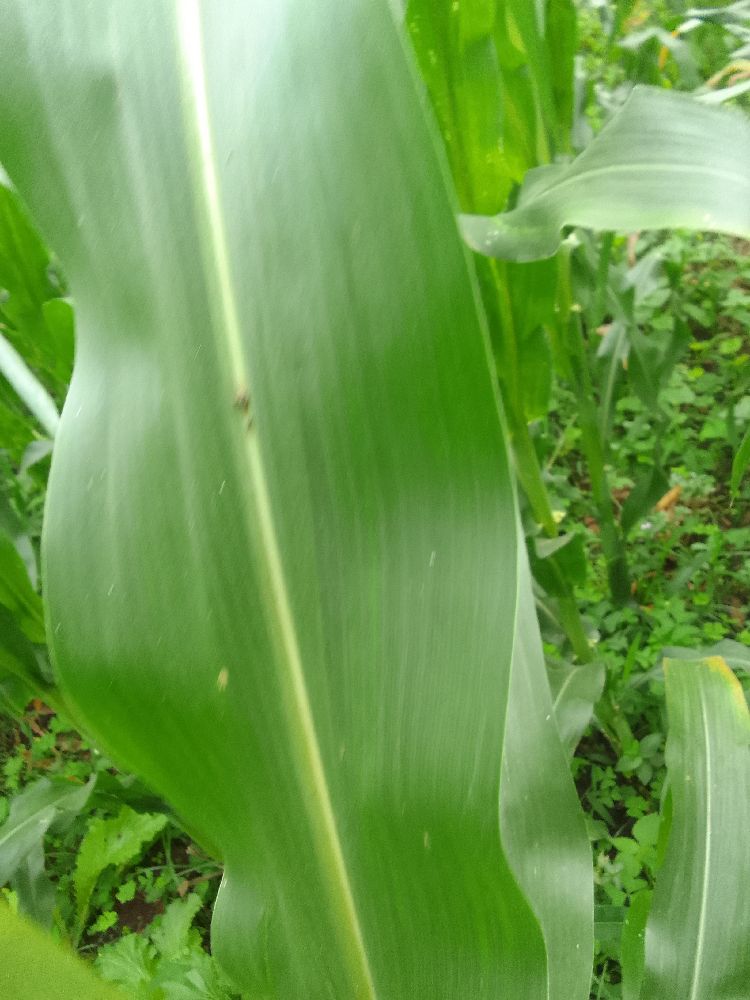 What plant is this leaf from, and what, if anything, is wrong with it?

maize, healthy
